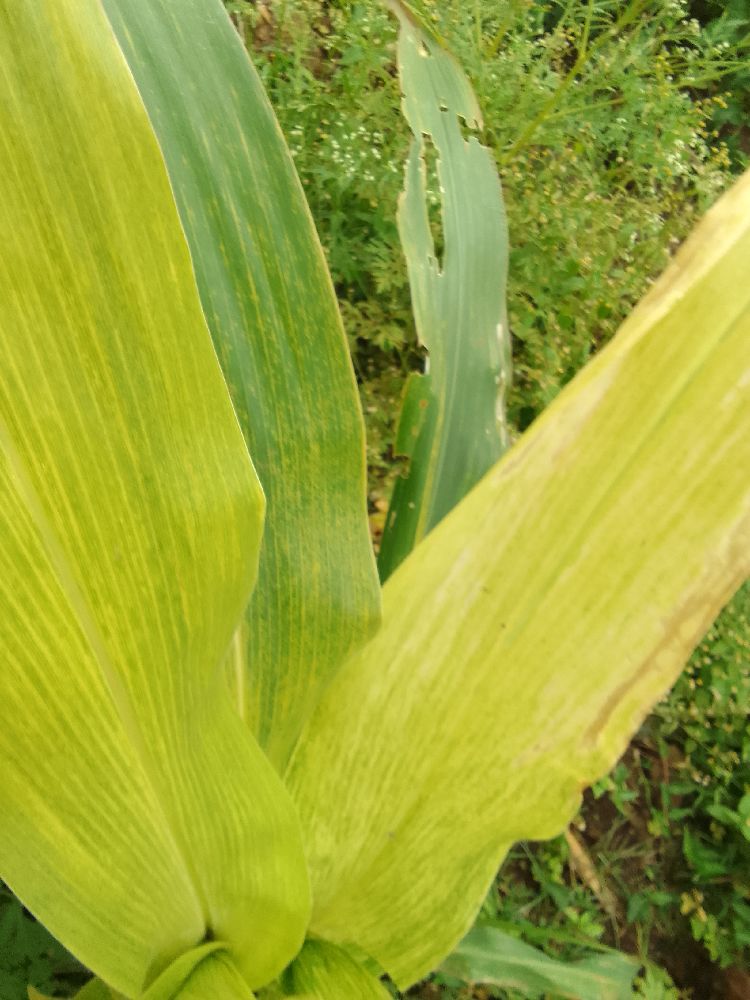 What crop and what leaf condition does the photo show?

maize, maize lethal necrosis
